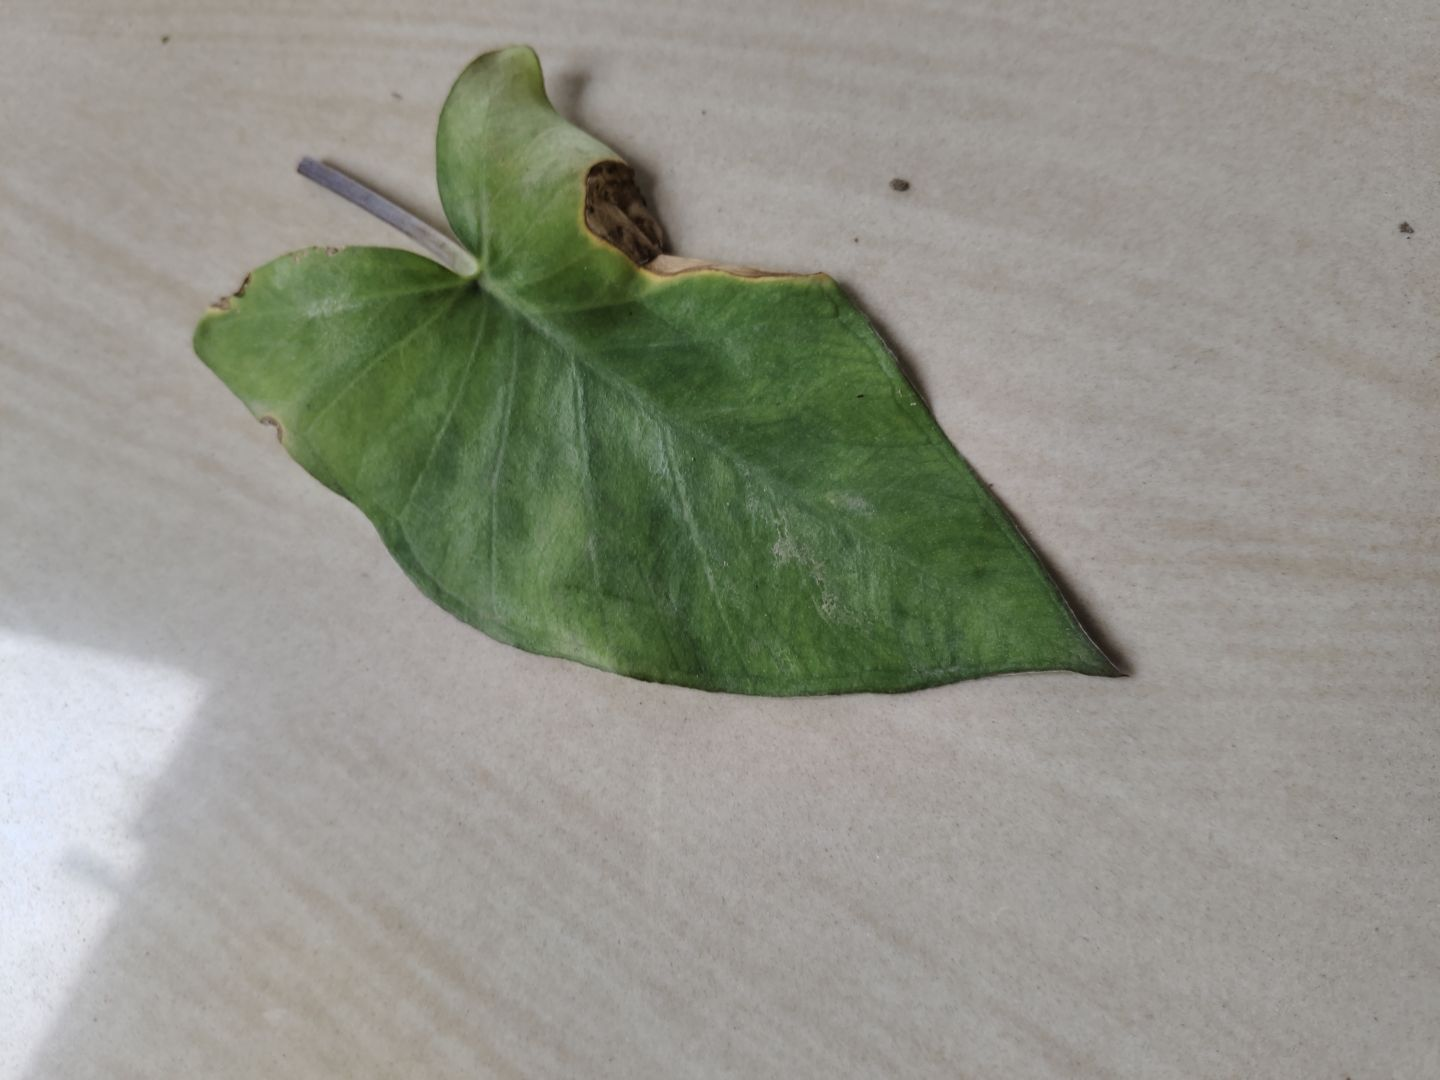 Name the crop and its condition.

taro, leaf blight
